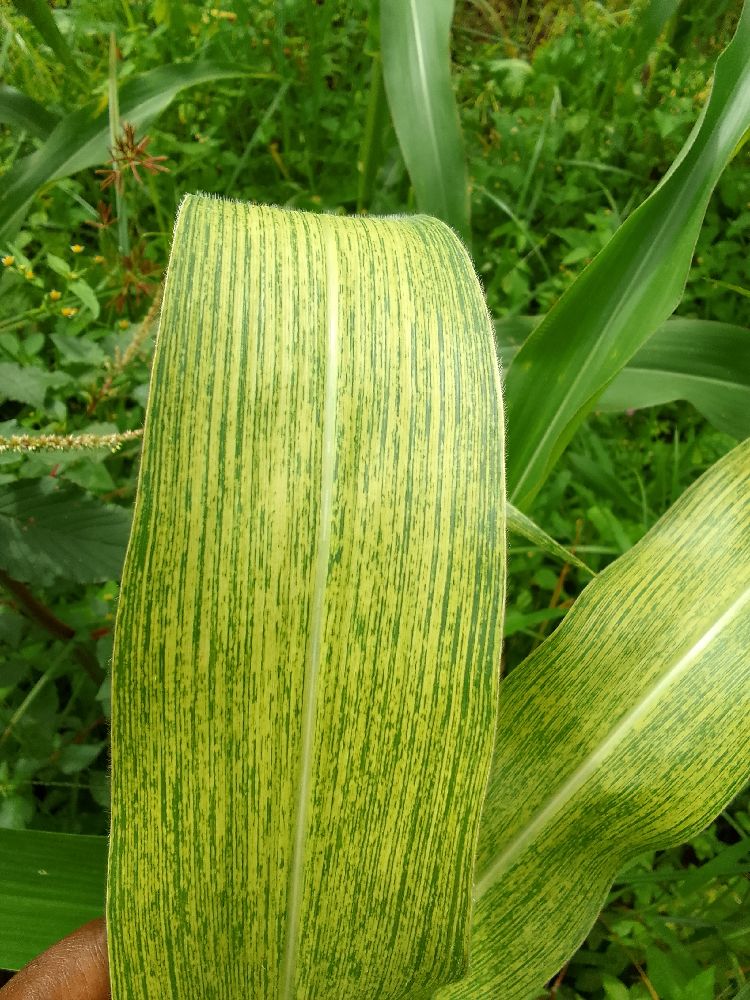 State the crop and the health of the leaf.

maize, maize streak virus
